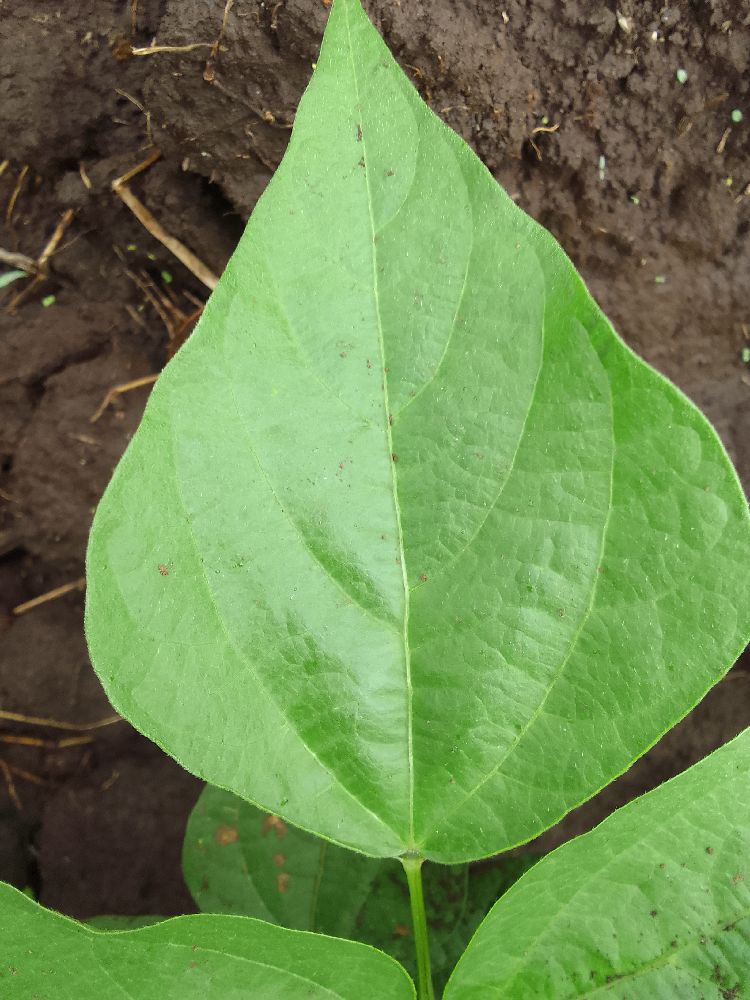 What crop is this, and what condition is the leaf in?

common bean, healthy
